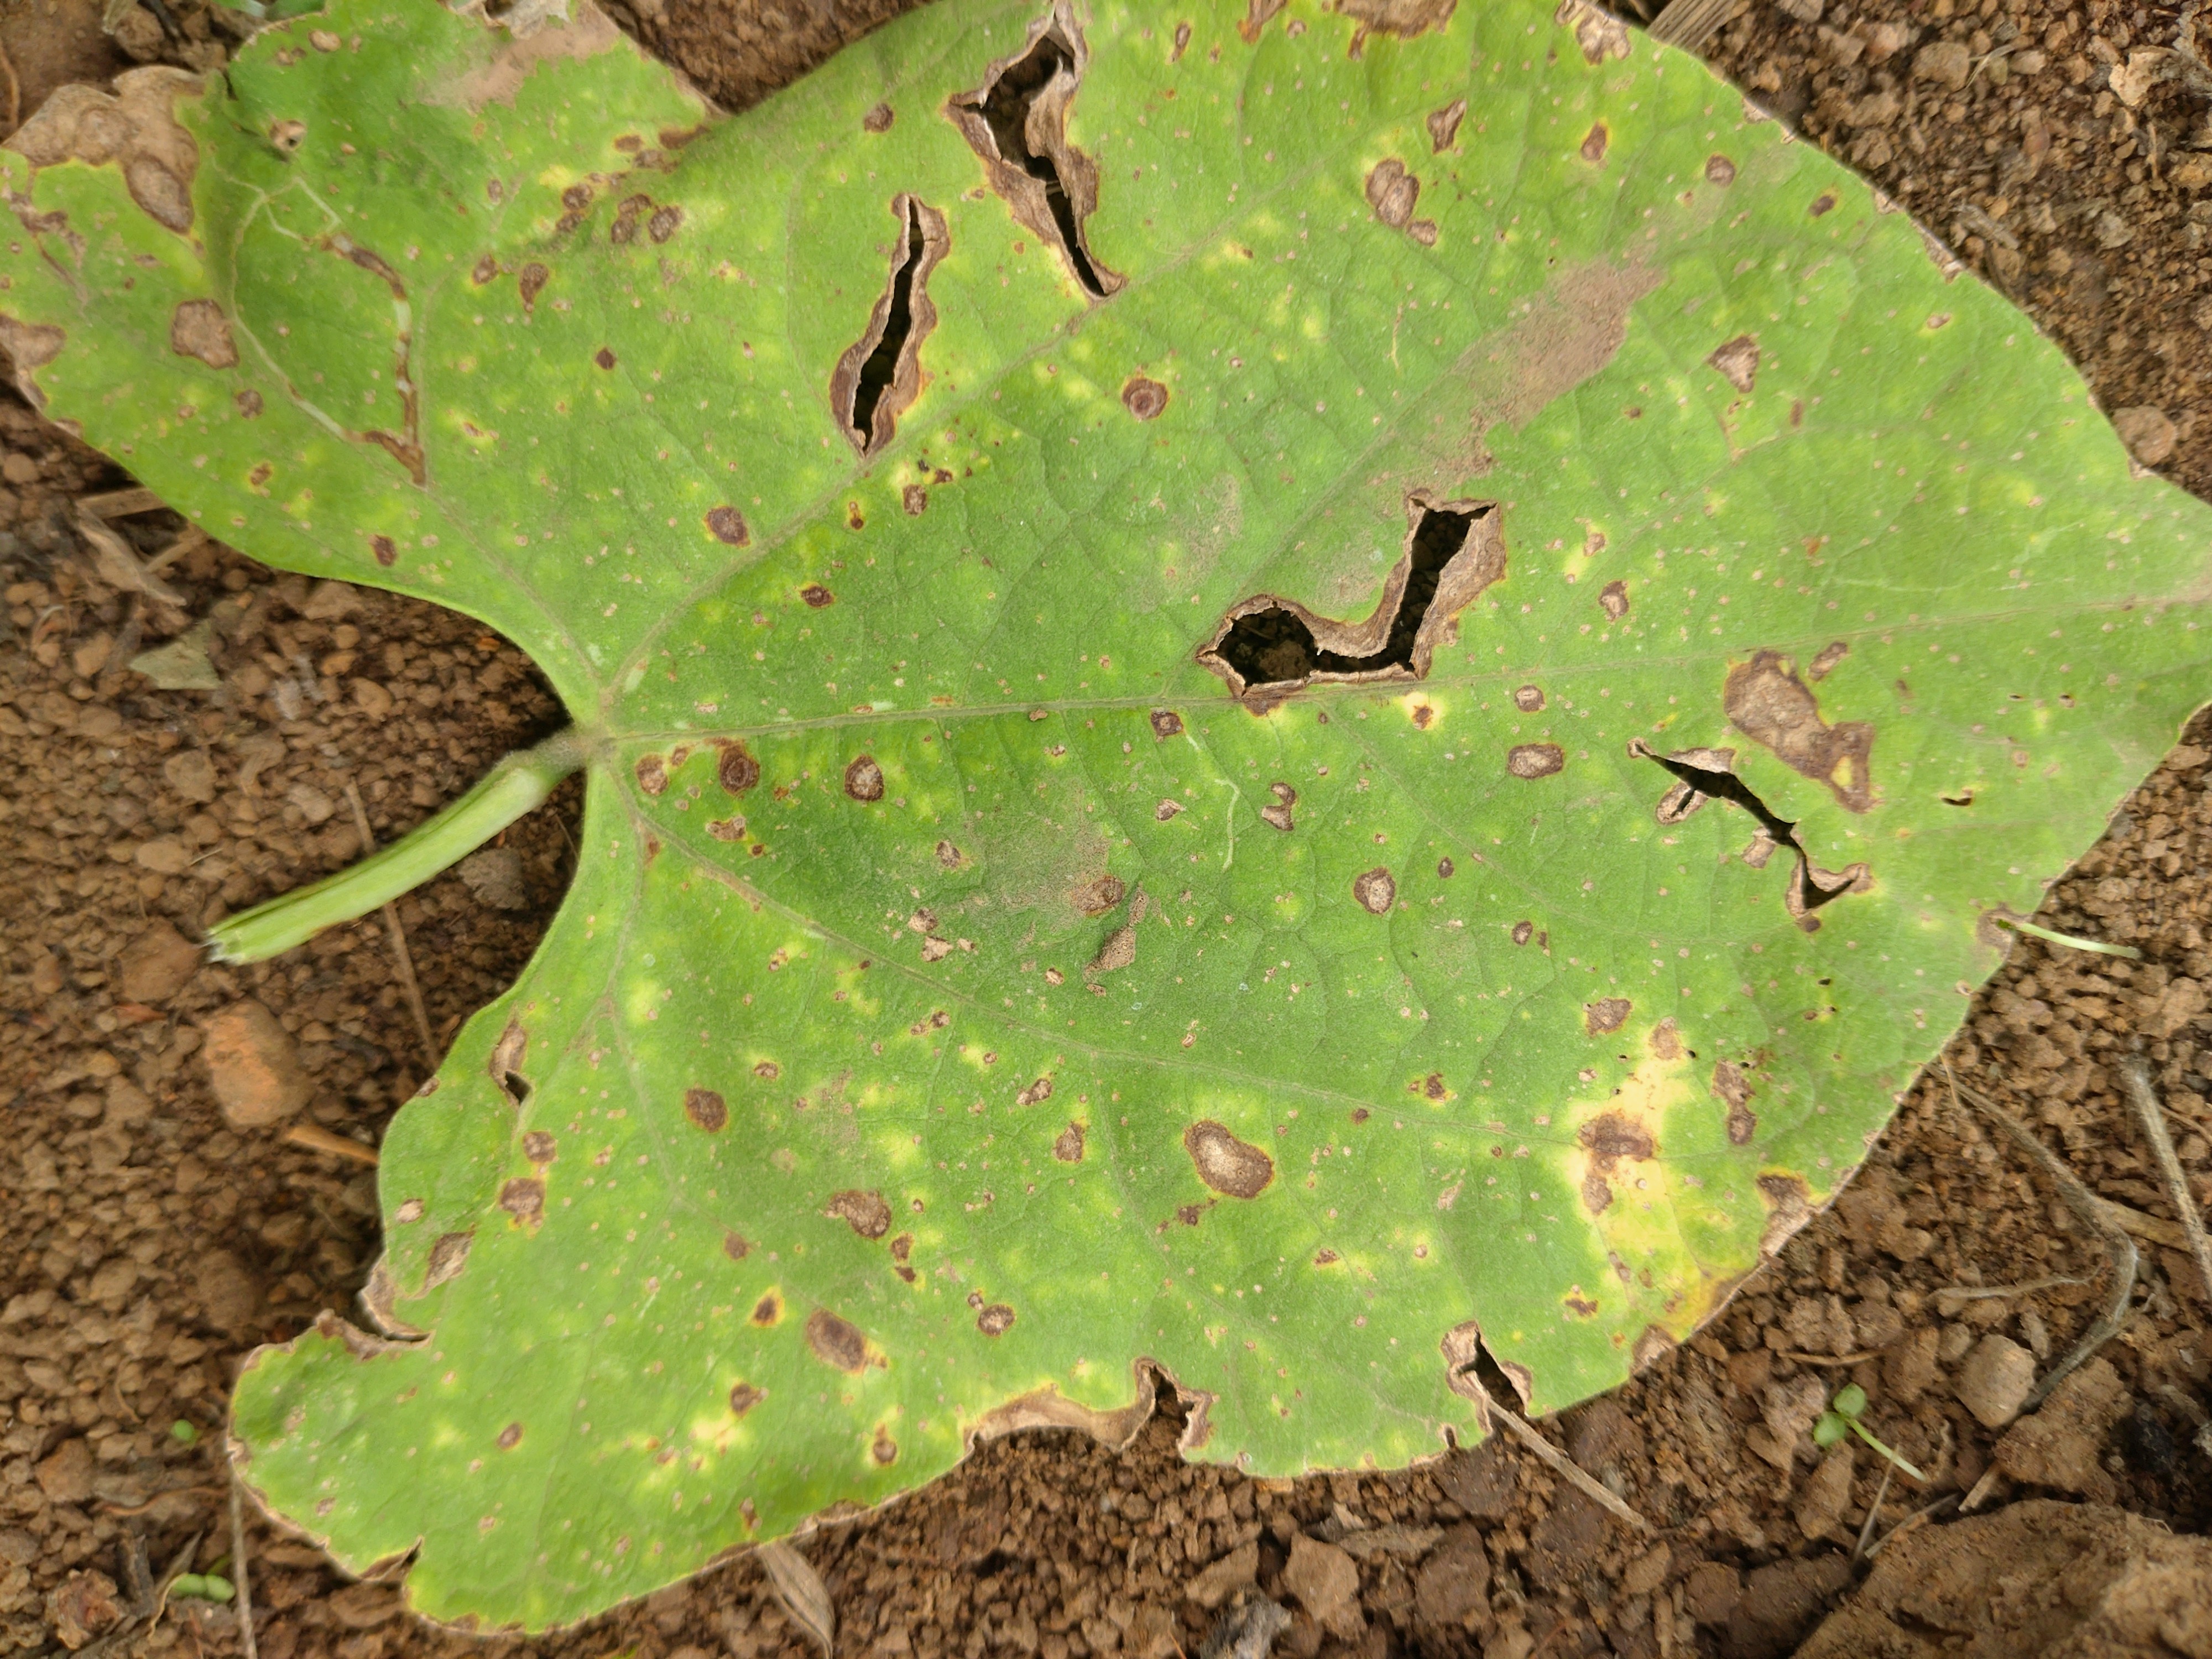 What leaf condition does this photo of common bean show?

rust
